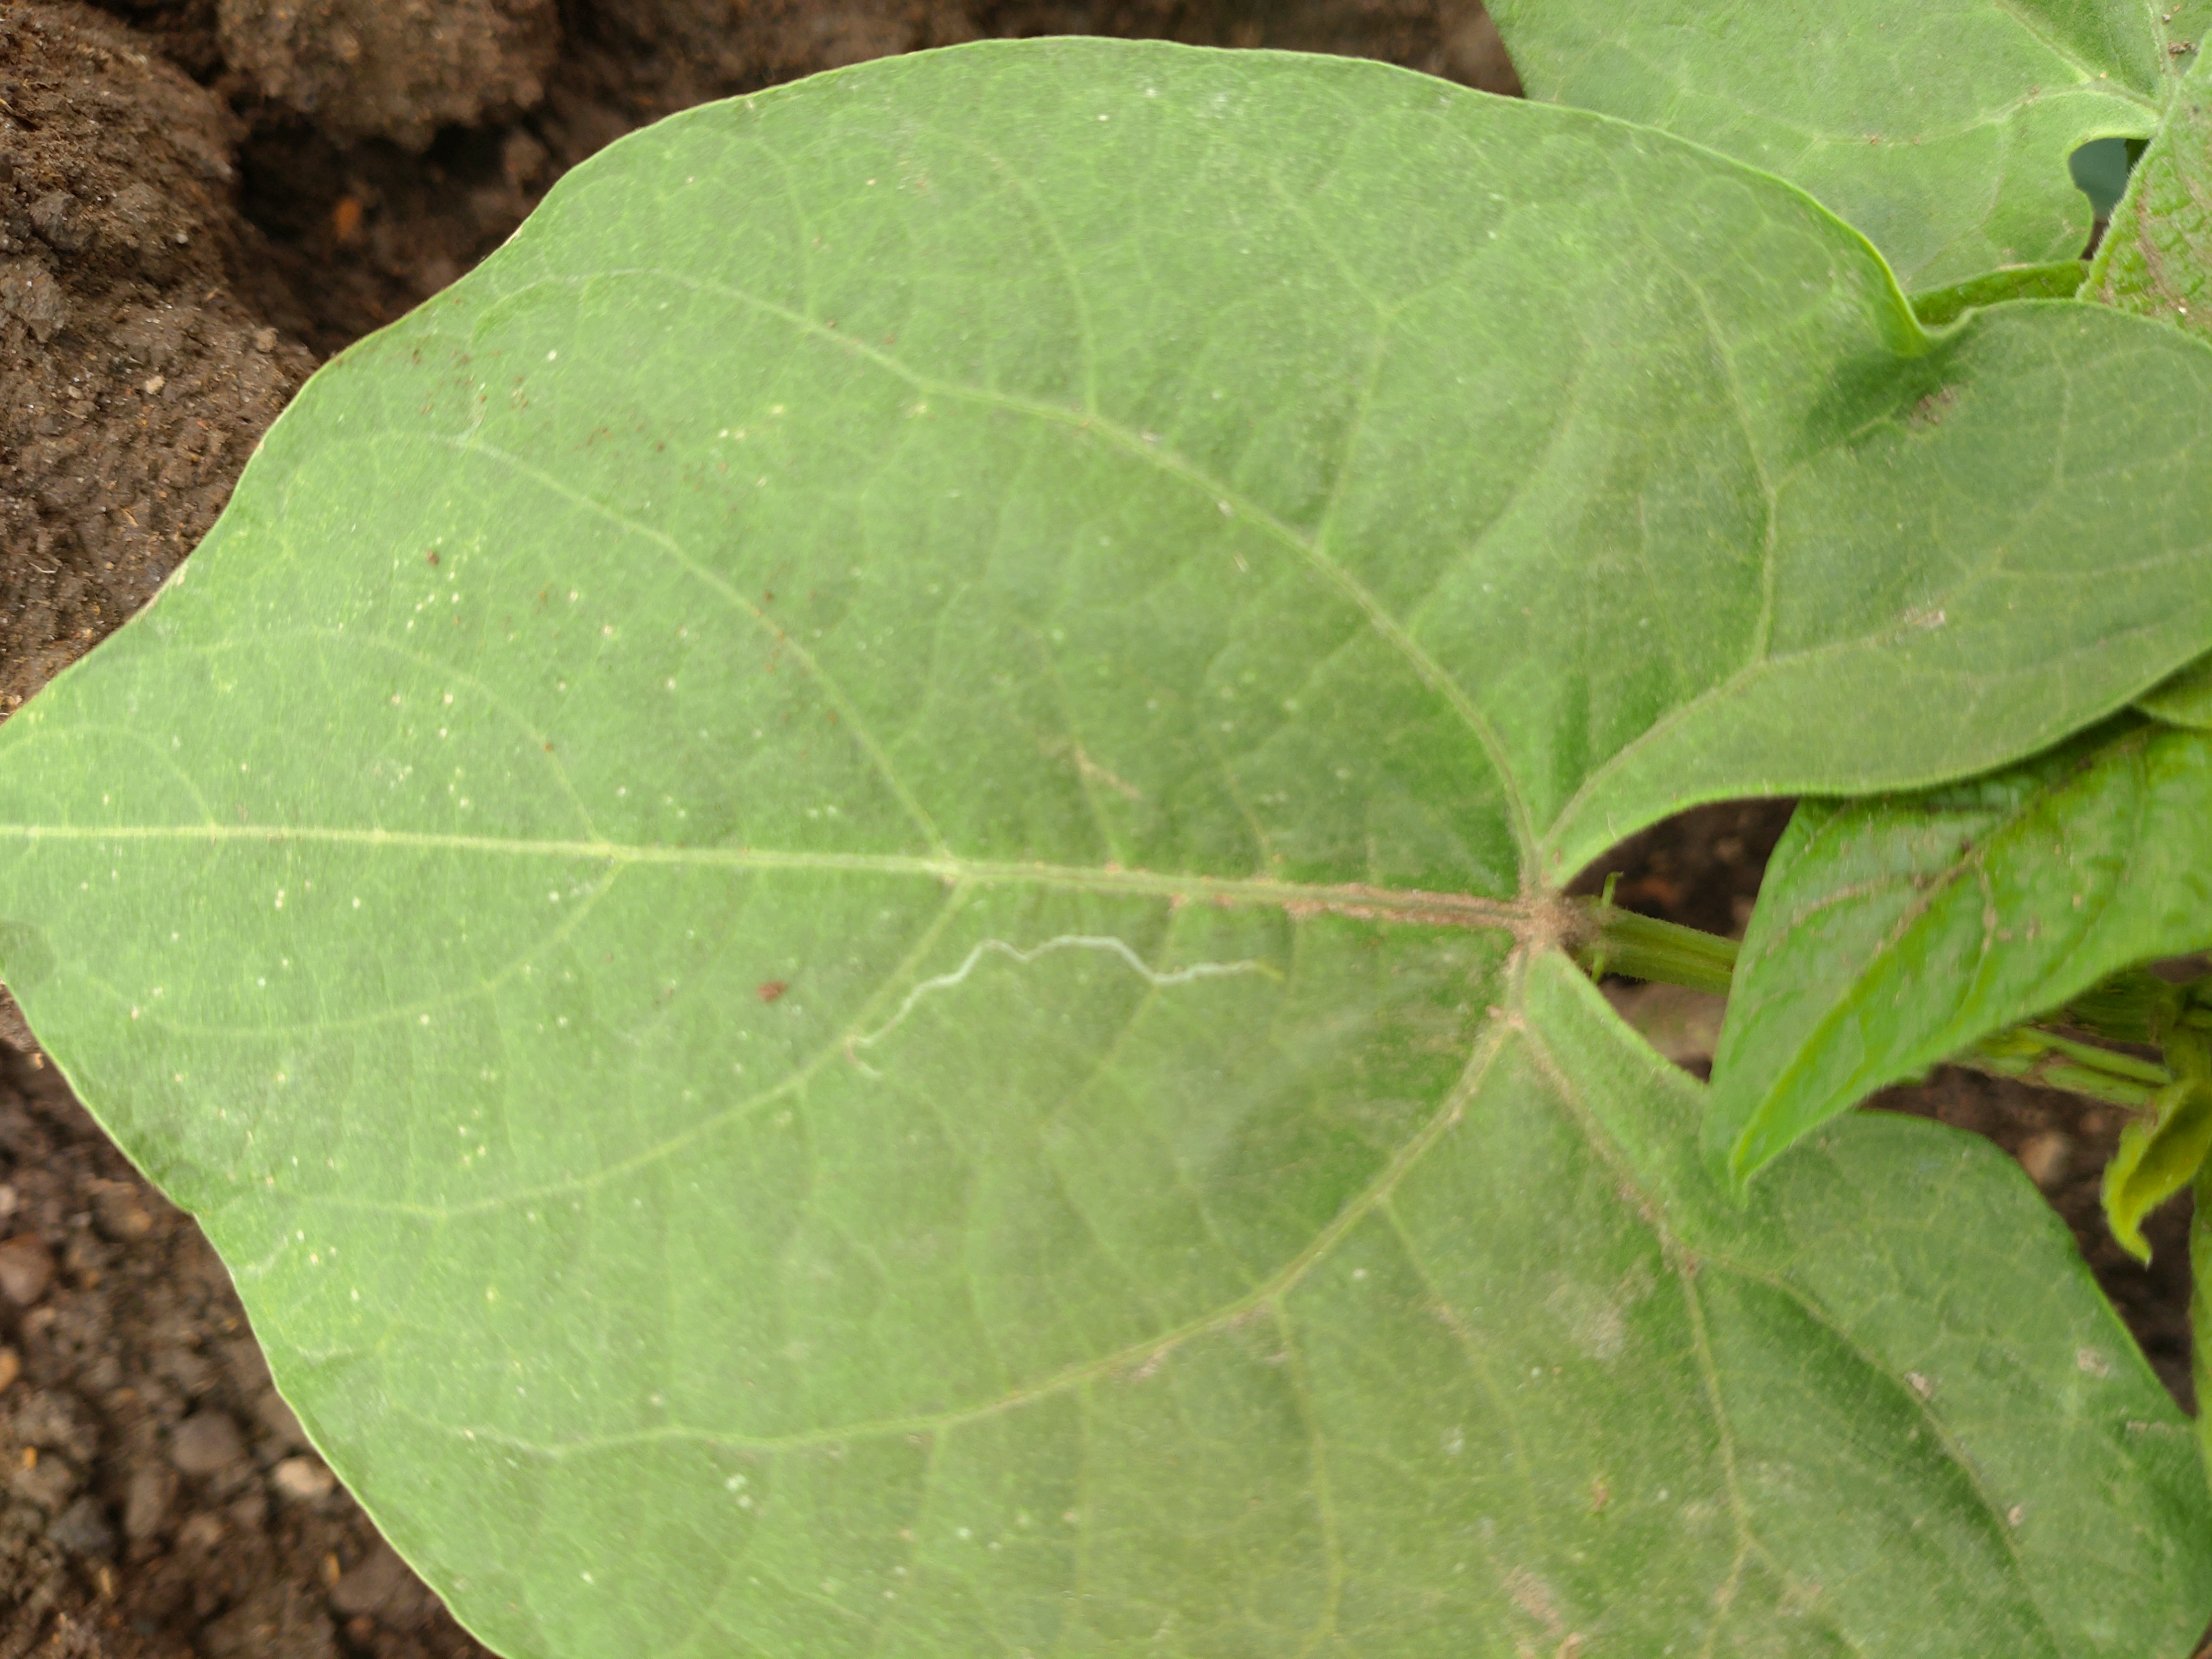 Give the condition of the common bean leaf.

healthy
